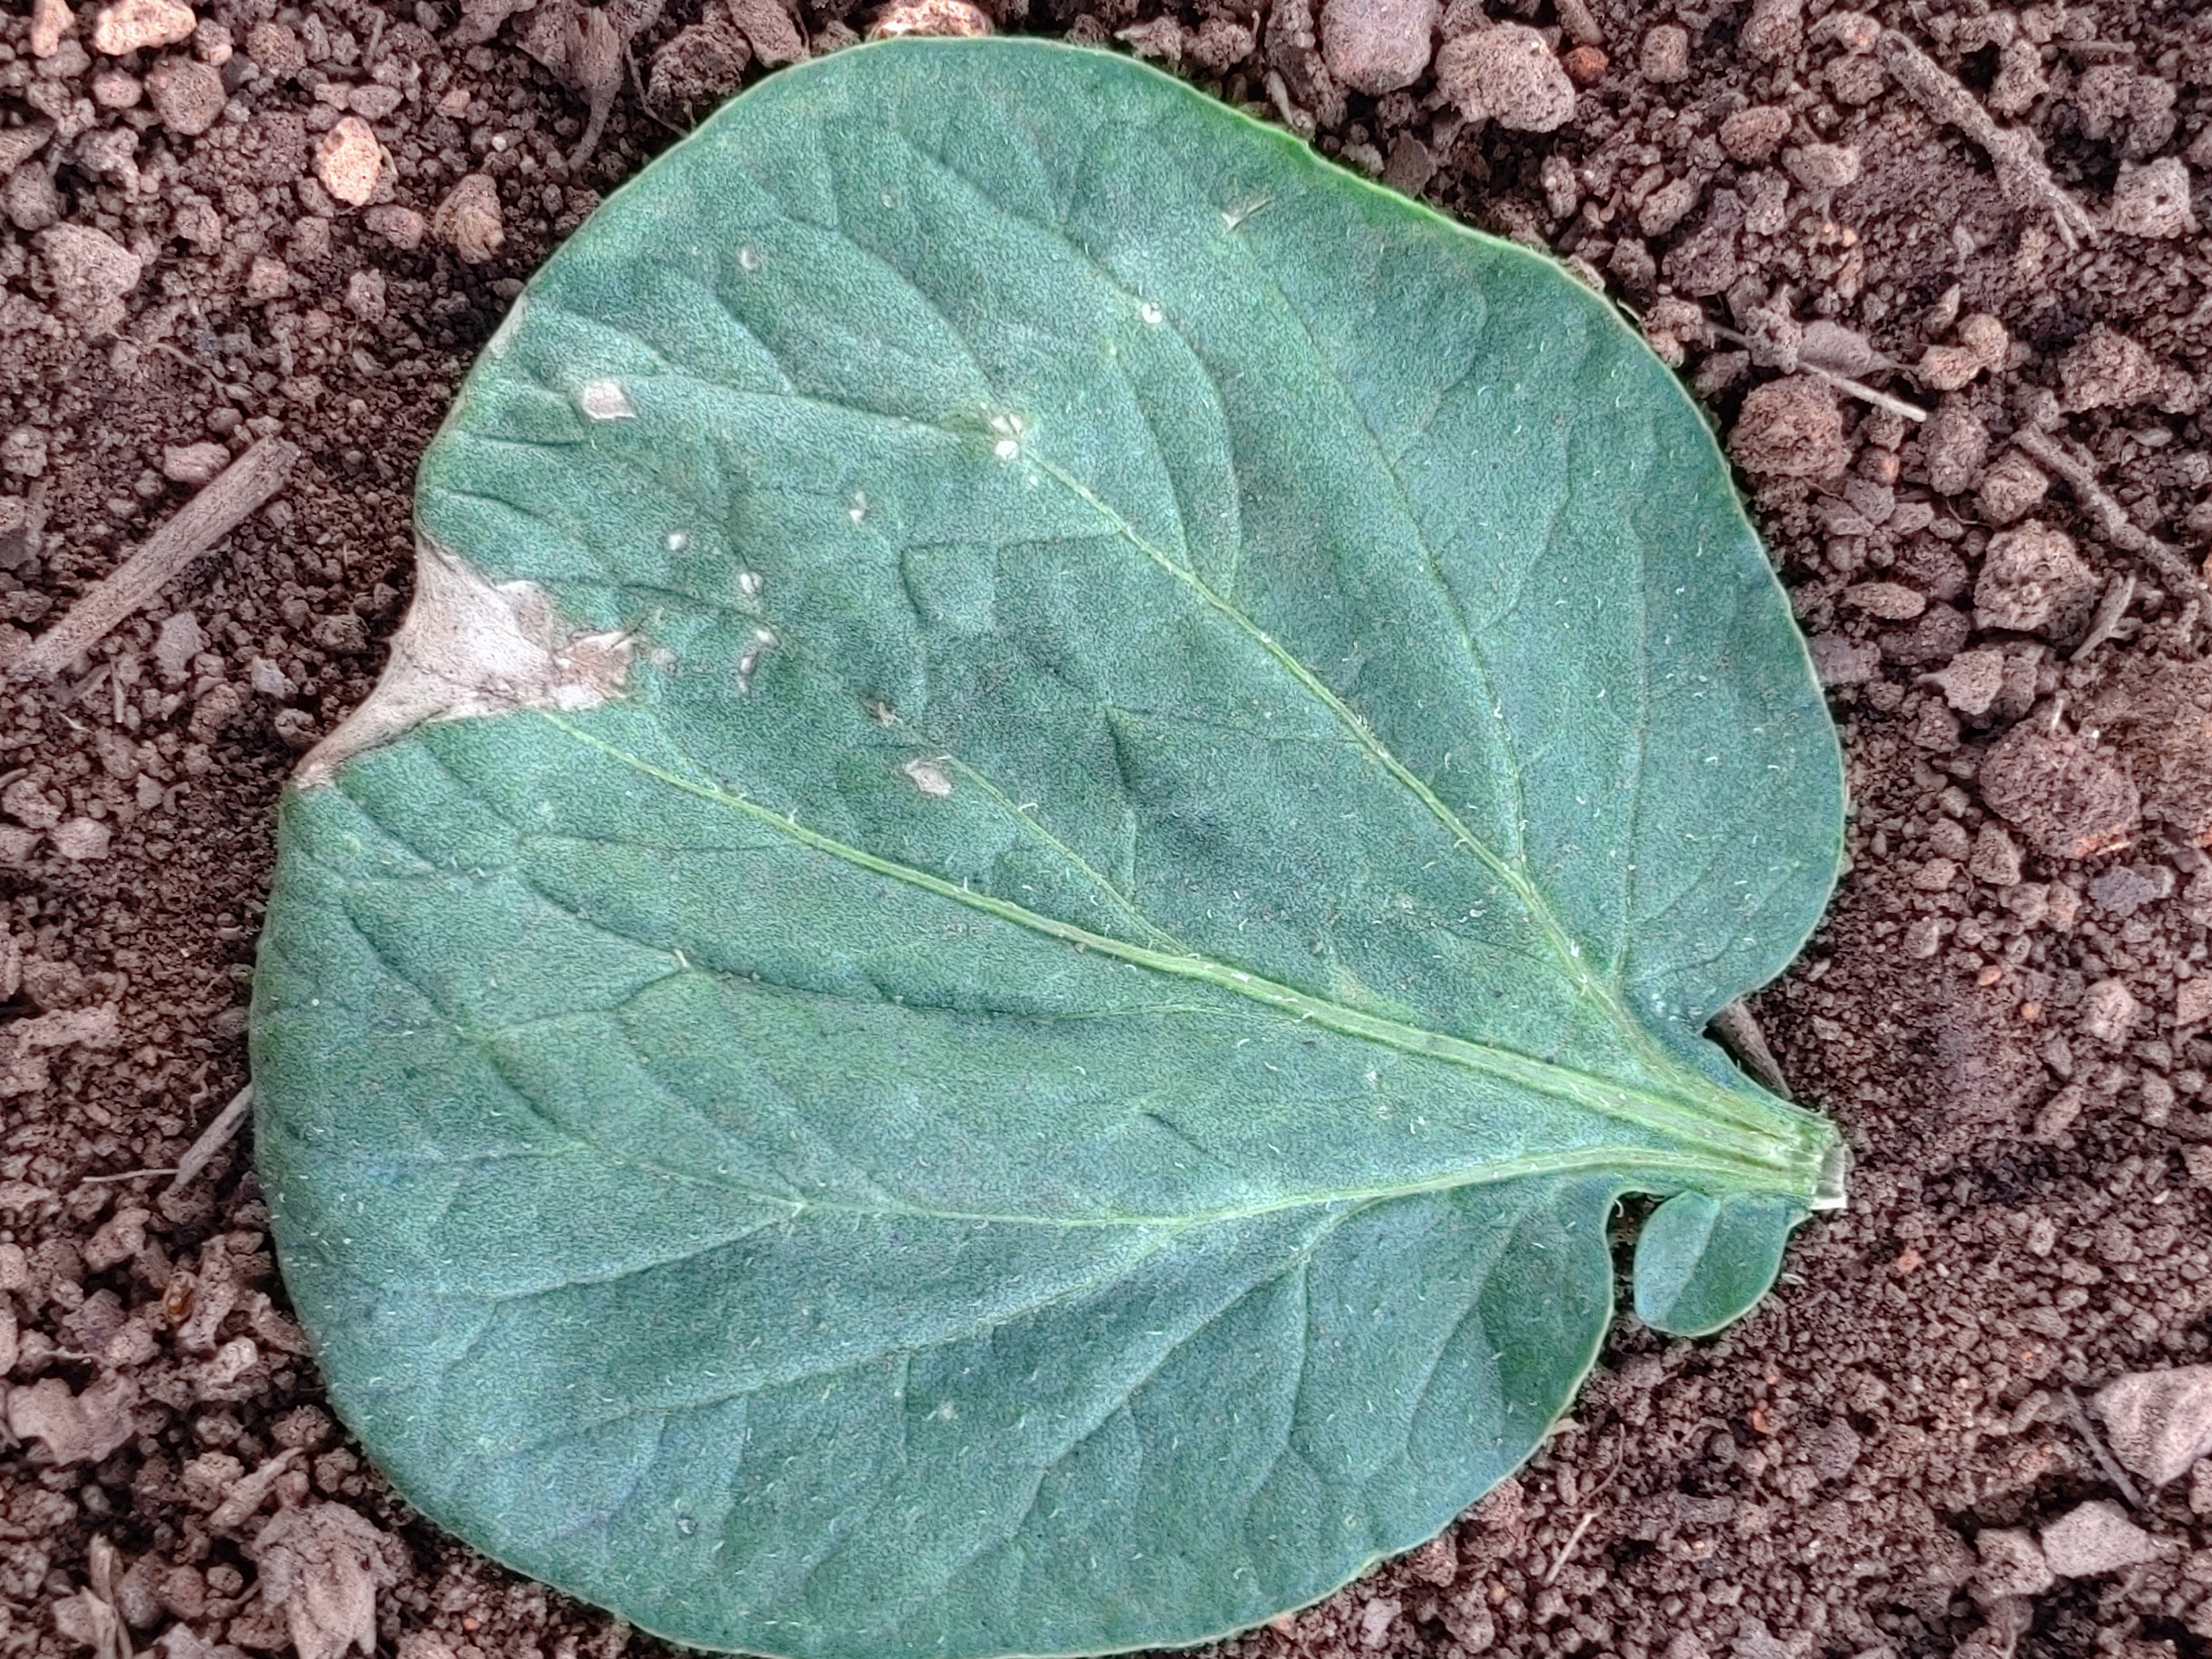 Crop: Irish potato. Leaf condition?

early blight
